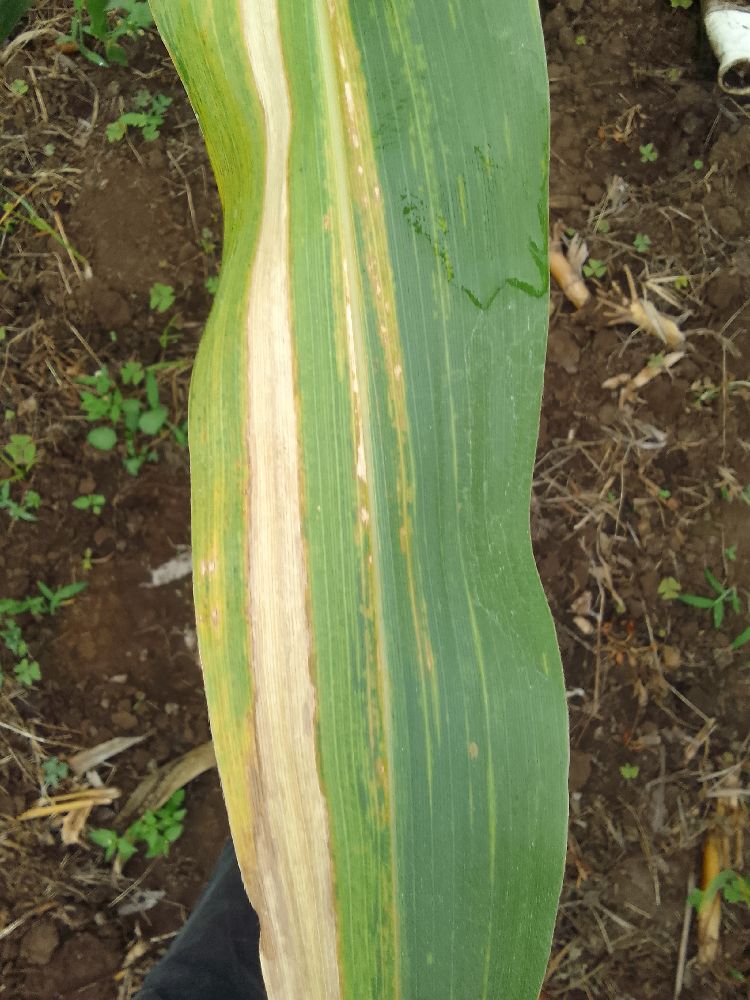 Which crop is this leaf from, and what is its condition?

maize, maize lethal necrosis
